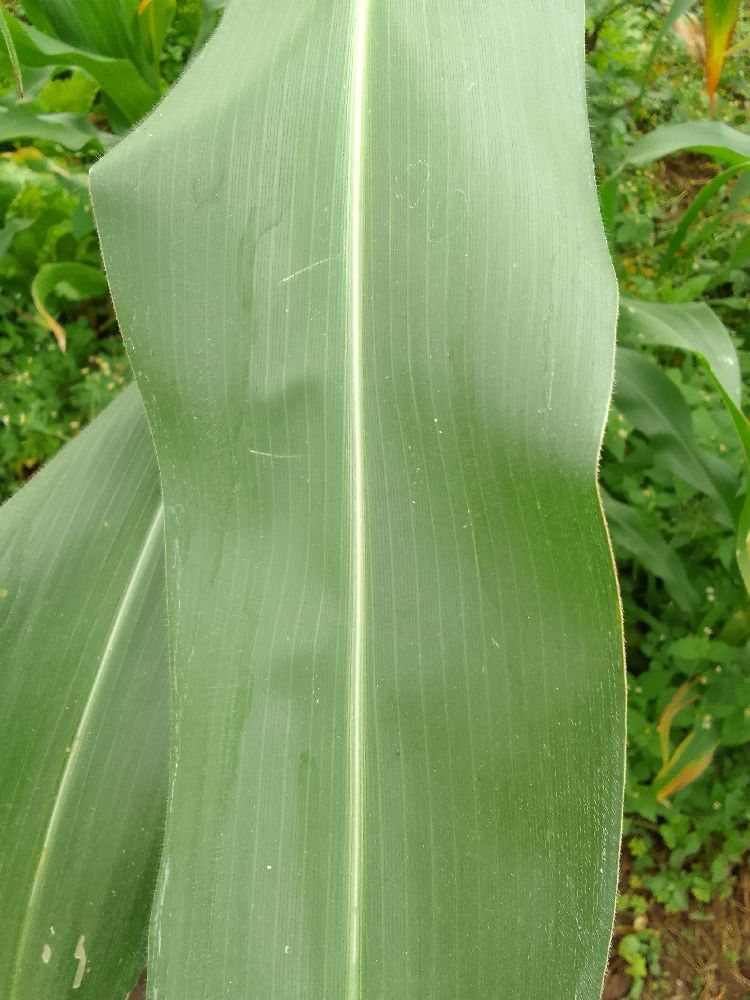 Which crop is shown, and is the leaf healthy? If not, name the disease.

maize, healthy
